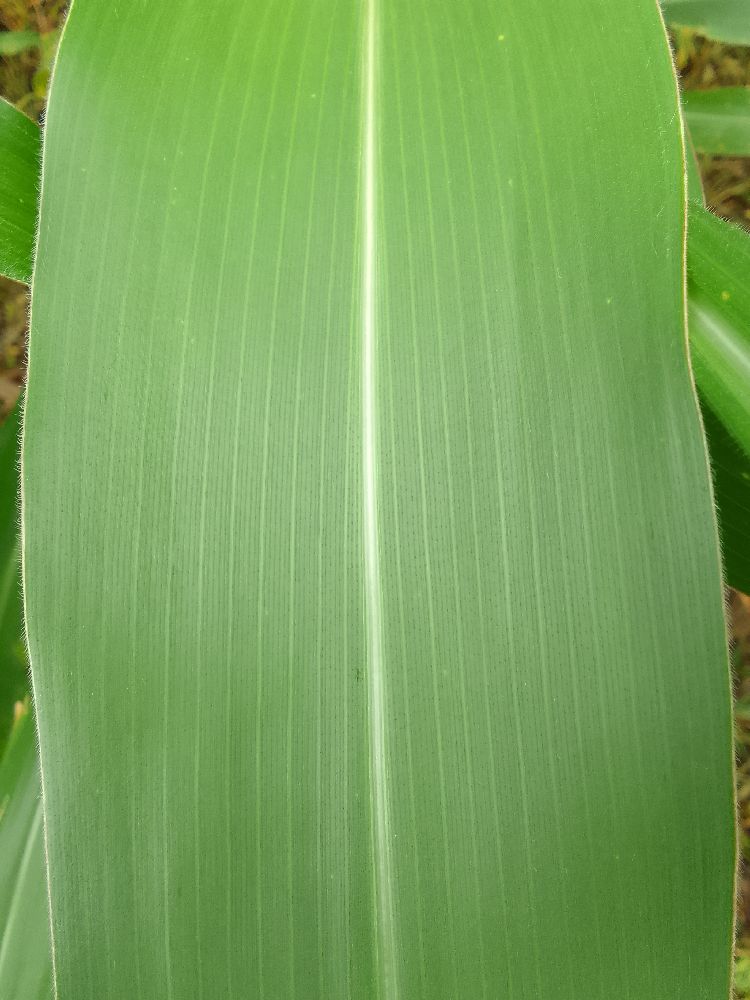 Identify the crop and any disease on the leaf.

maize, healthy
